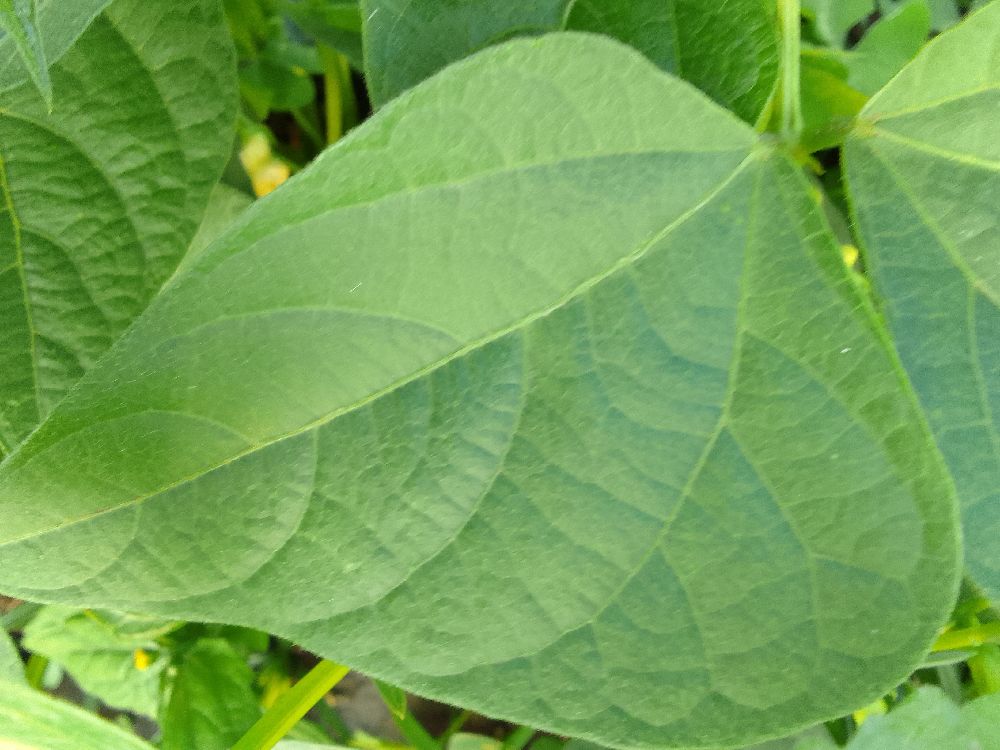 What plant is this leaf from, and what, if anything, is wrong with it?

common bean, healthy
